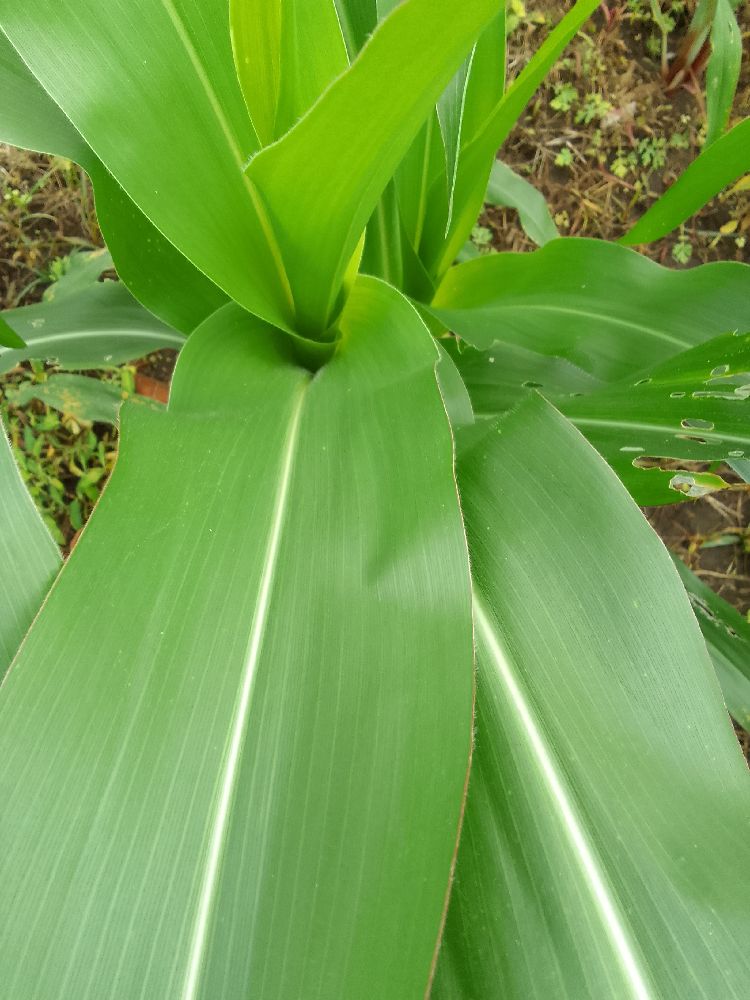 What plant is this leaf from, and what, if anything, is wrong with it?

maize, healthy
